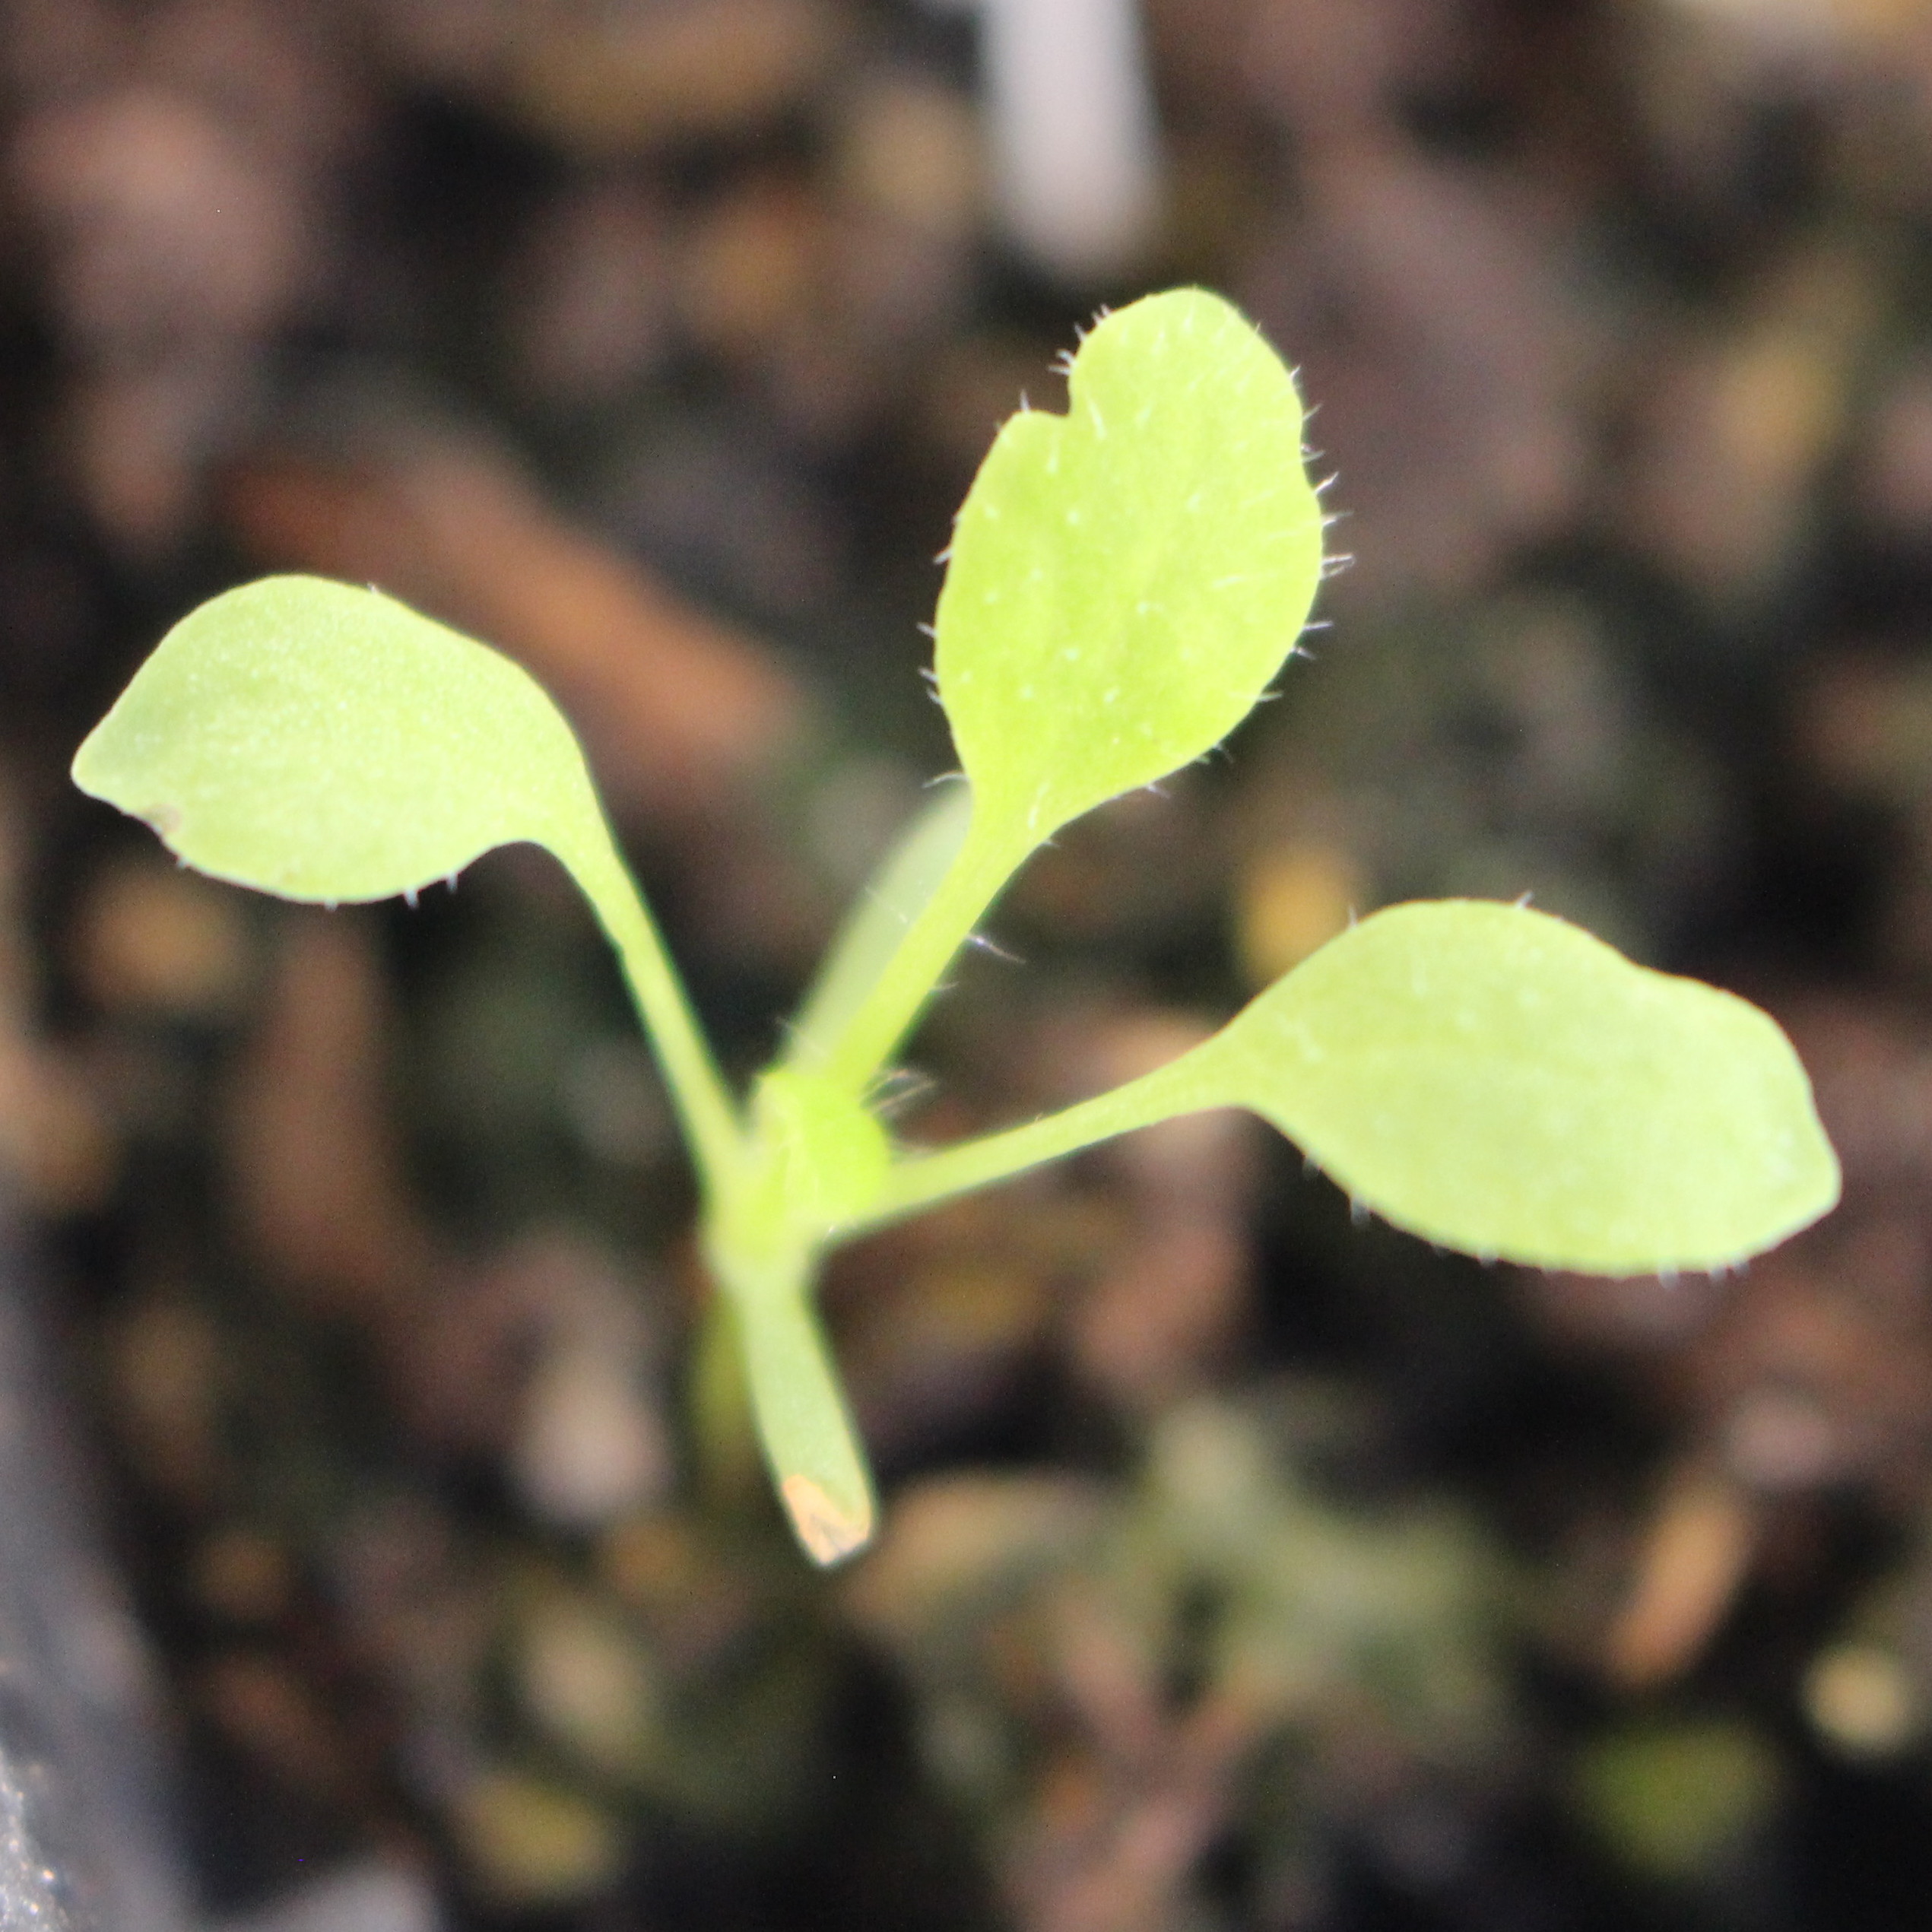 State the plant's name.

Papaver rhoeas
